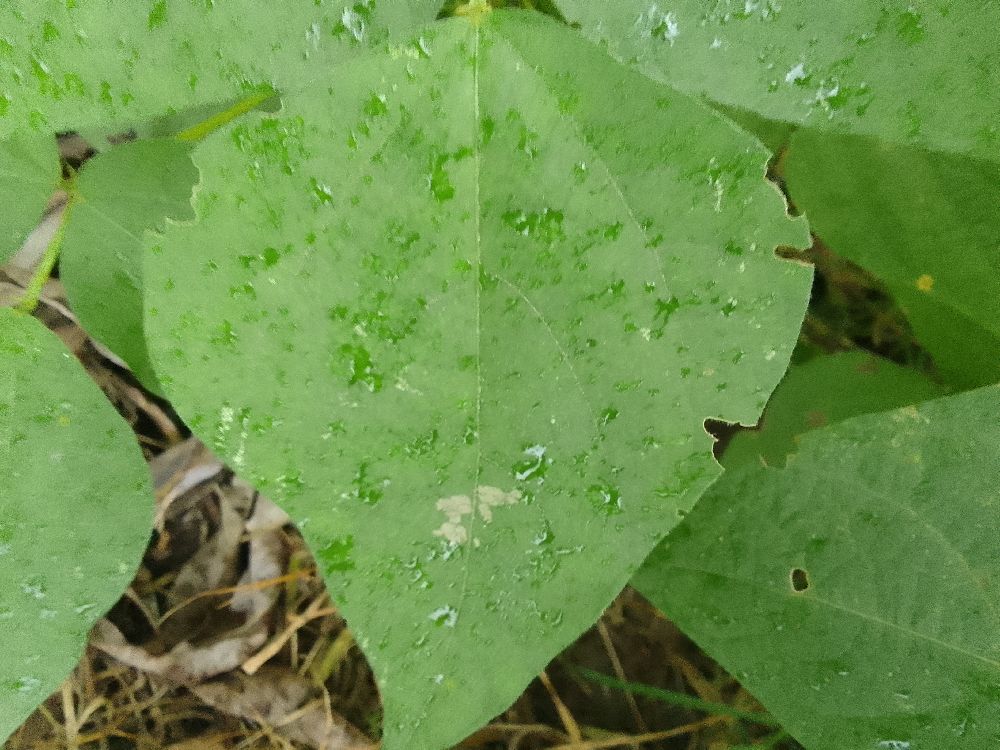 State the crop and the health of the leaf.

common bean, healthy
